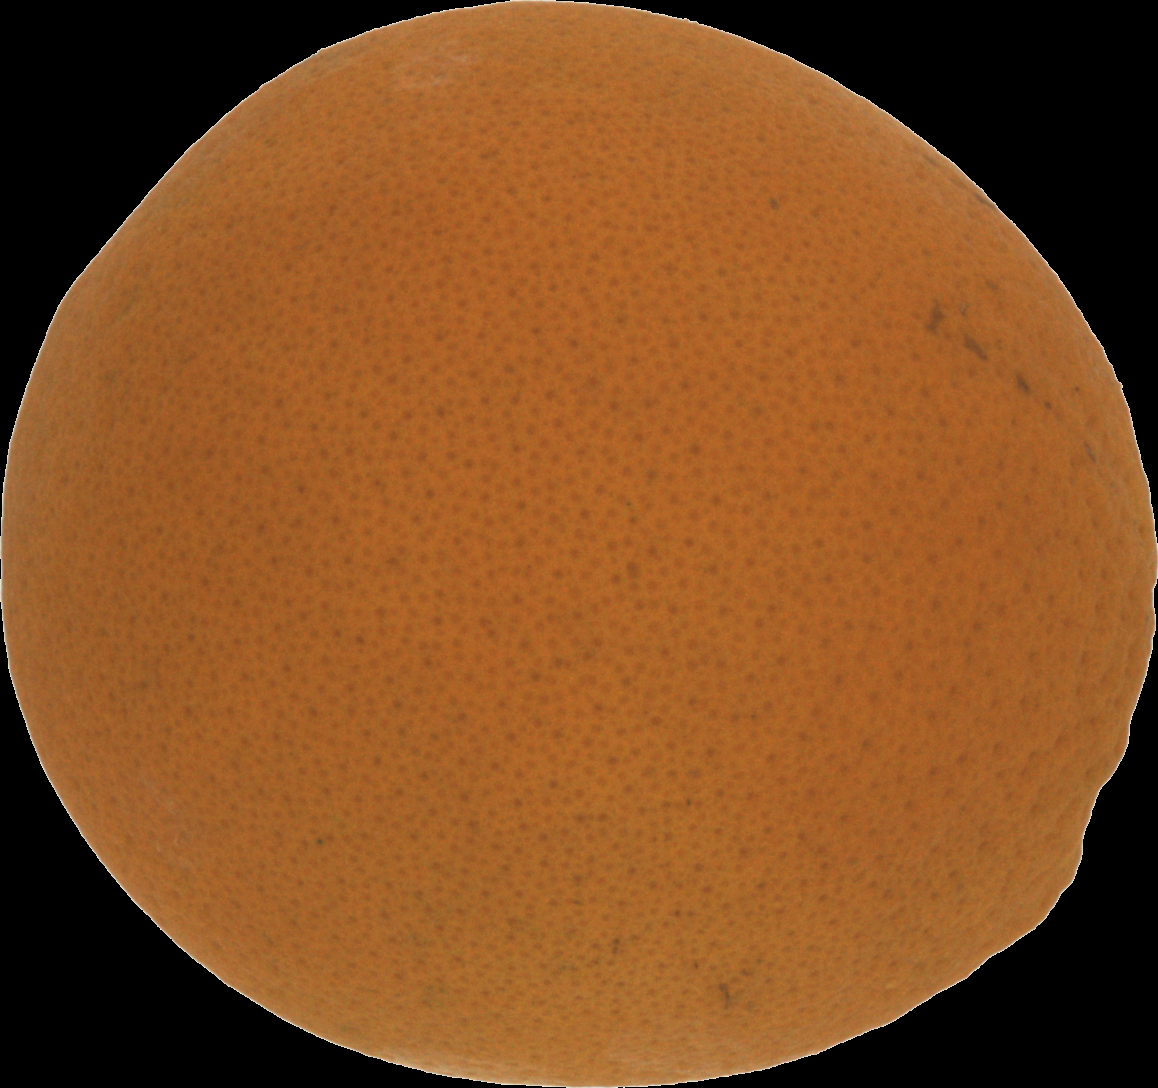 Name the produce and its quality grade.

orange, good
